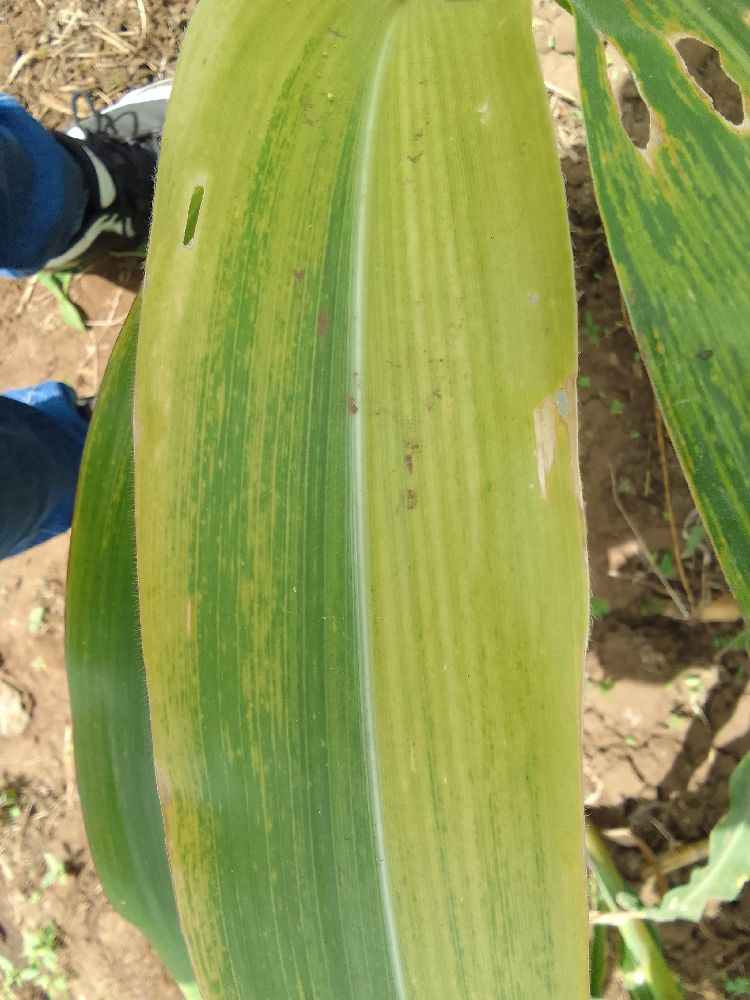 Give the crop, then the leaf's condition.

maize, maize lethal necrosis
